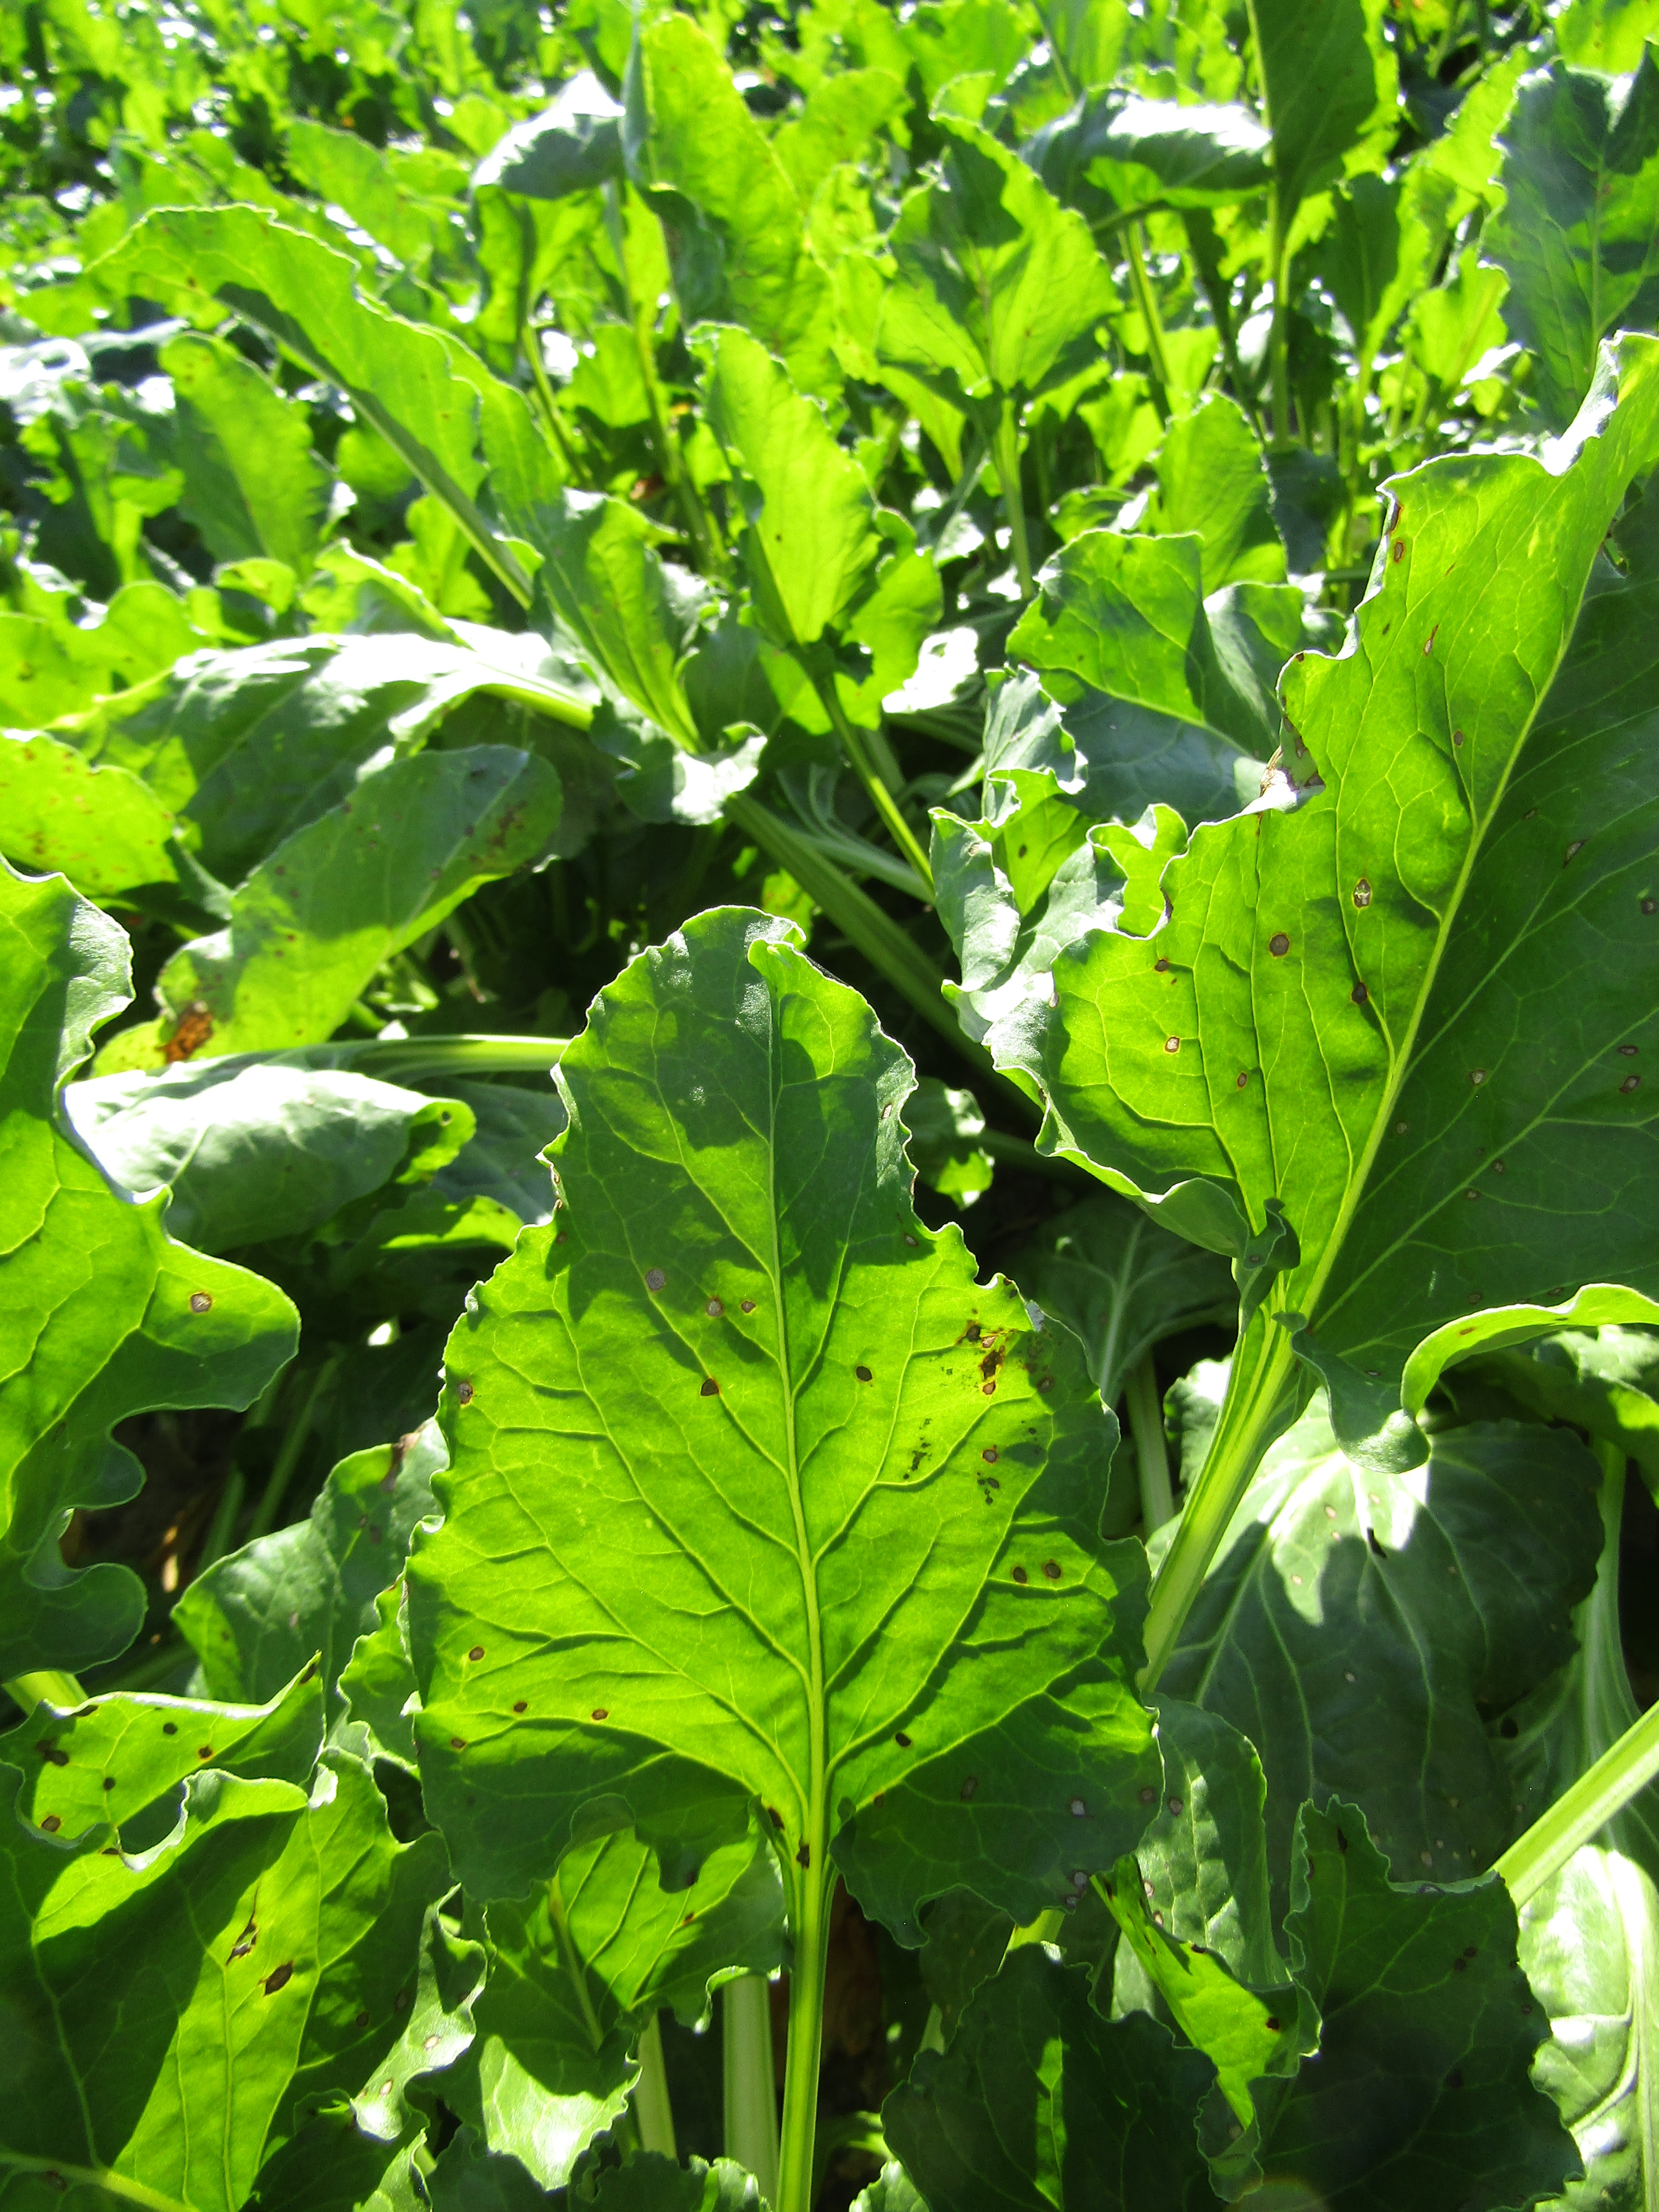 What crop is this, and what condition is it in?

beet, cercospora
